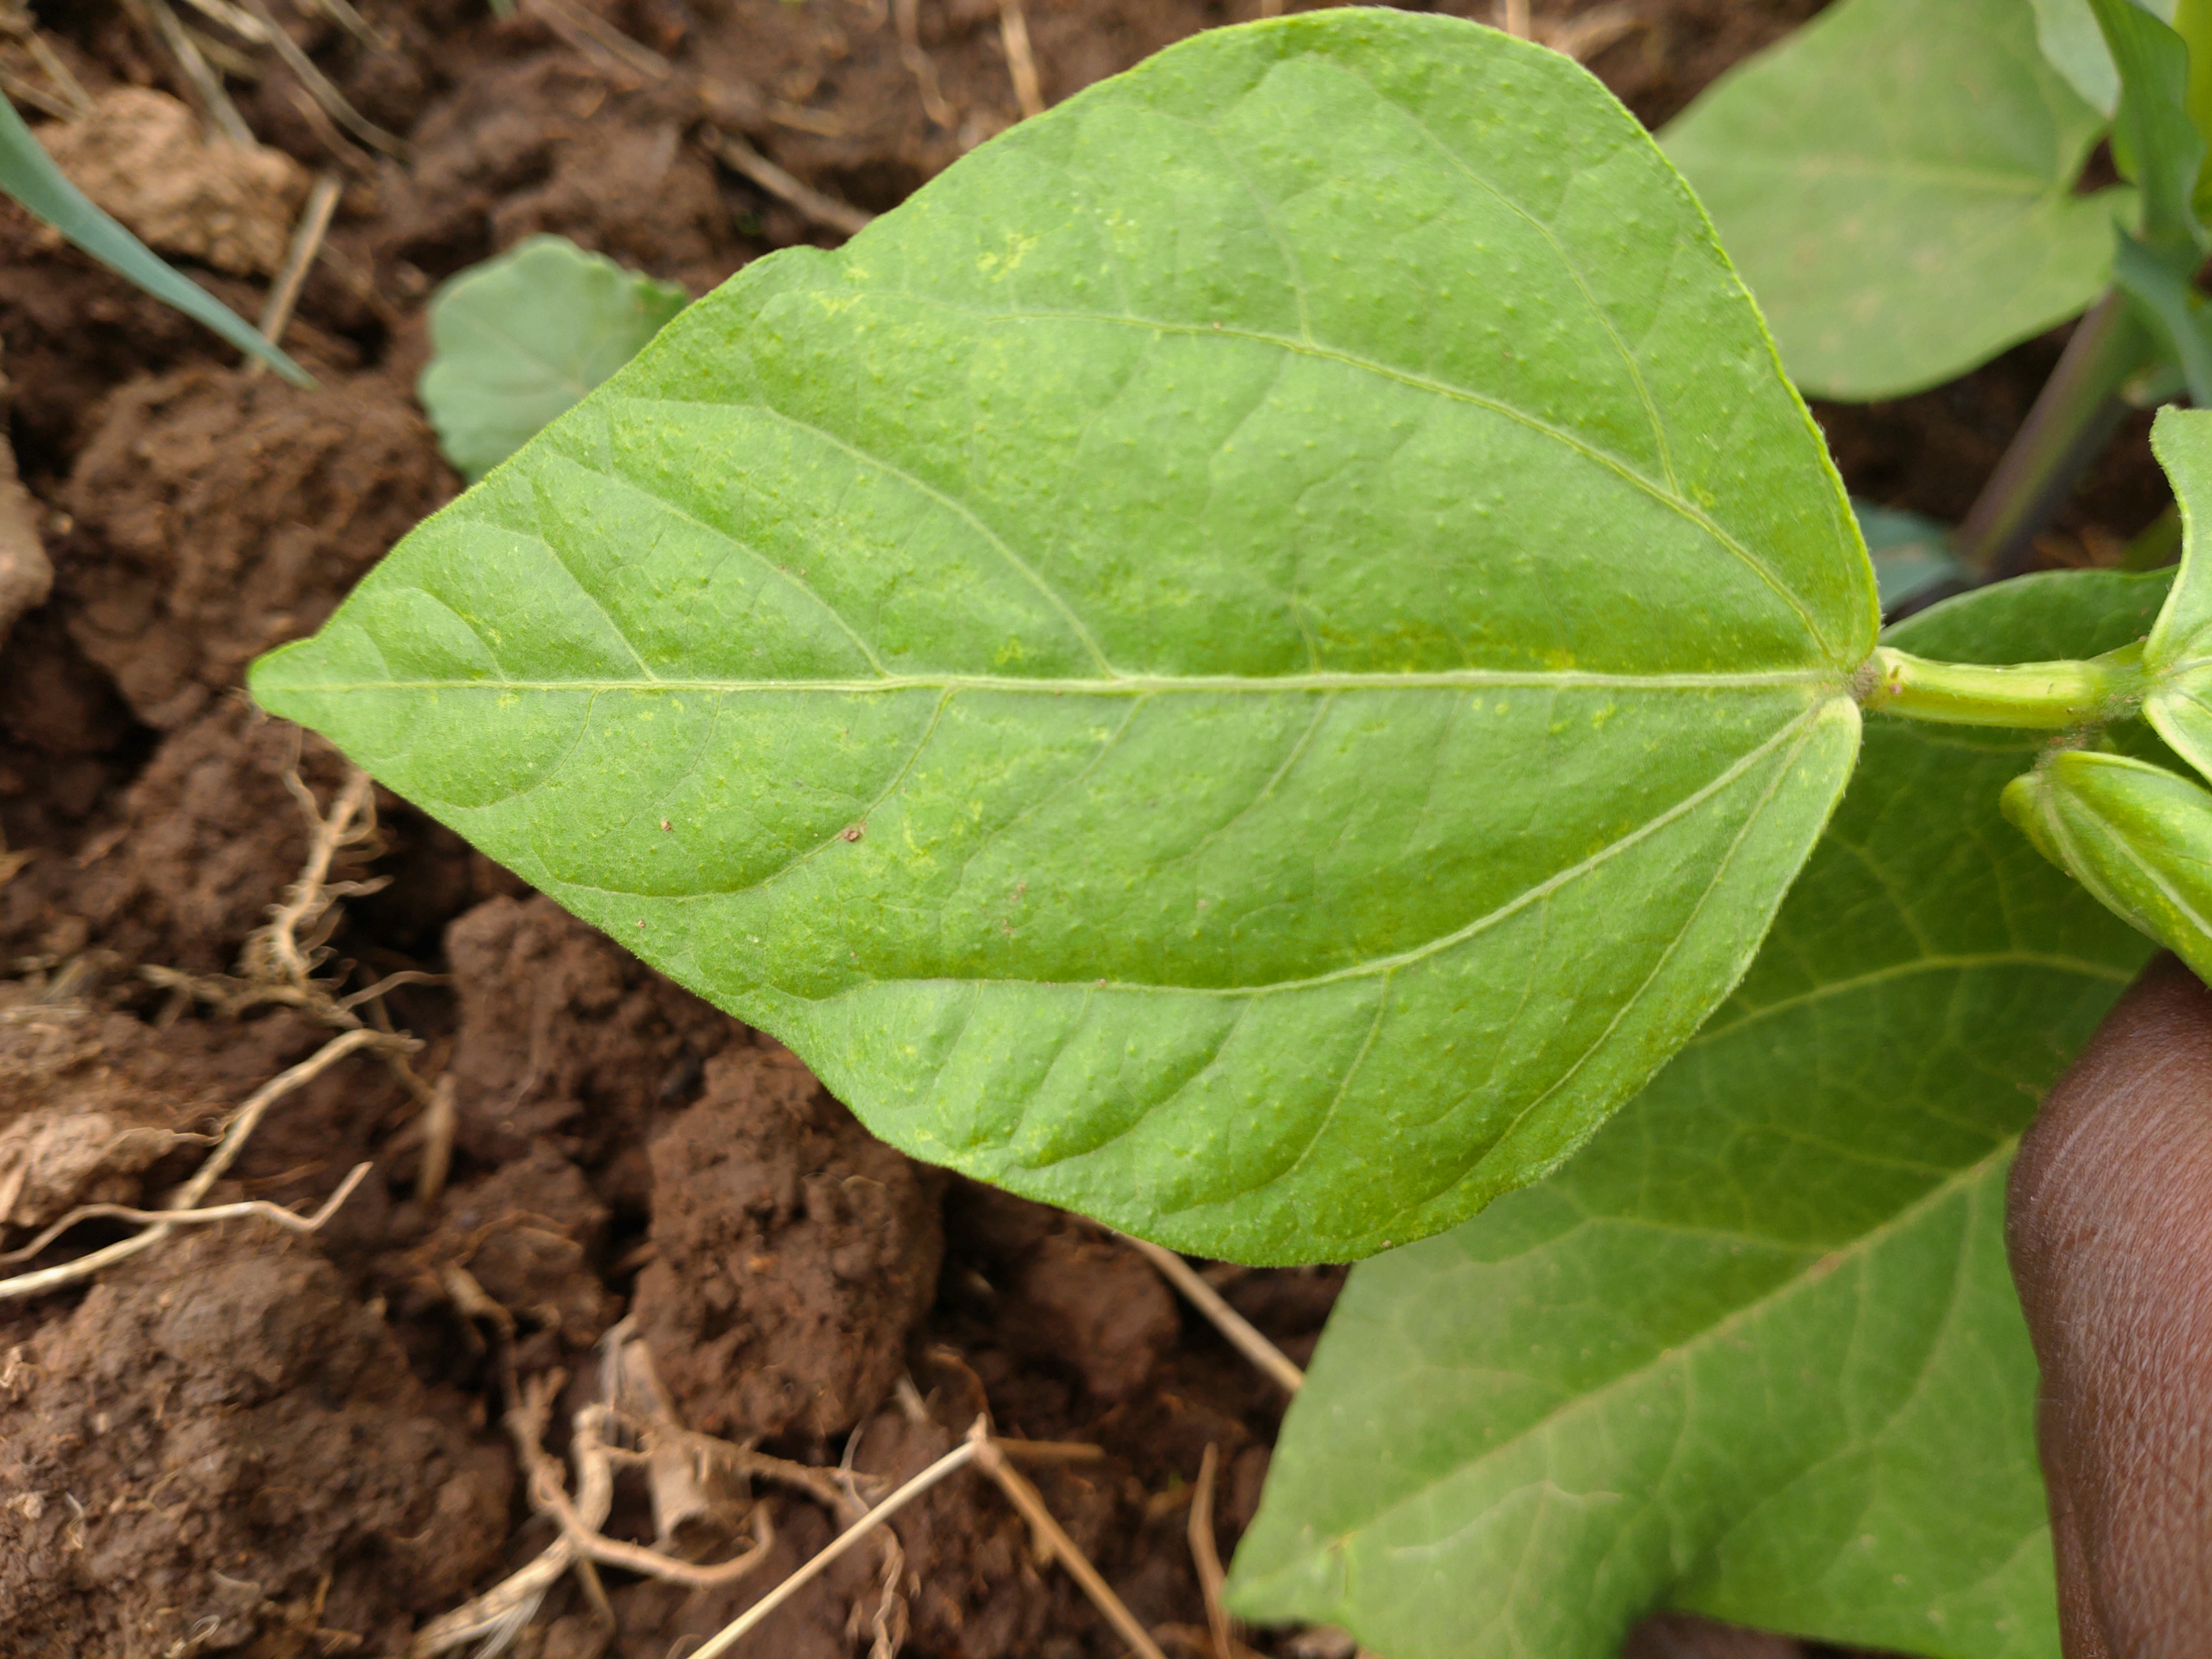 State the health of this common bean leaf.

healthy
